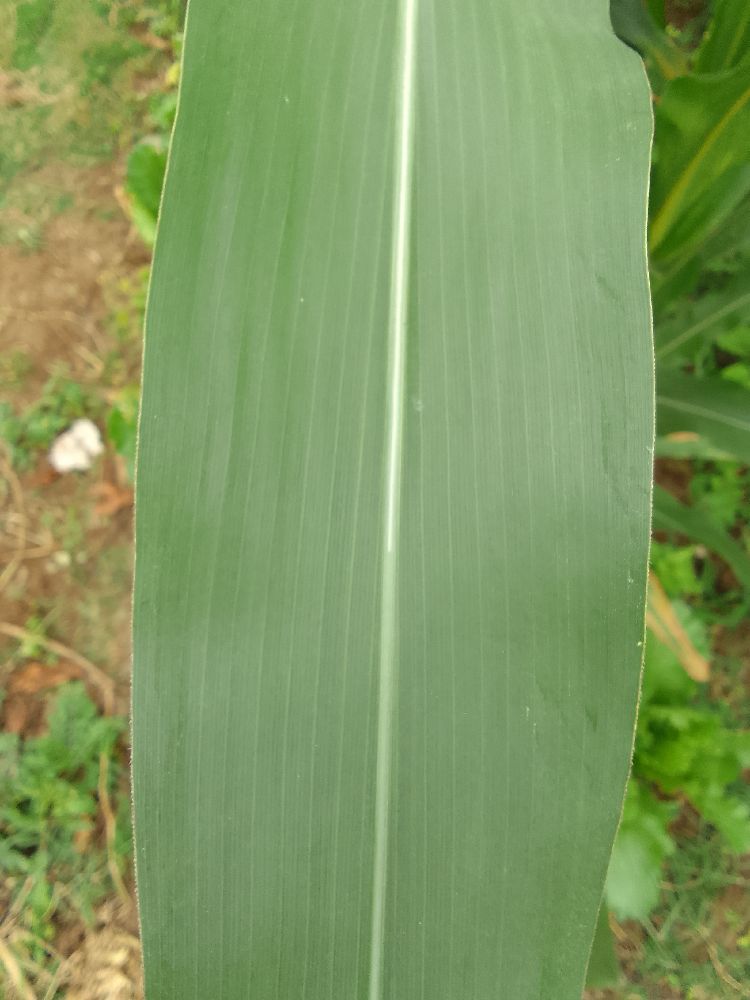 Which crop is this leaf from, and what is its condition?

maize, healthy
